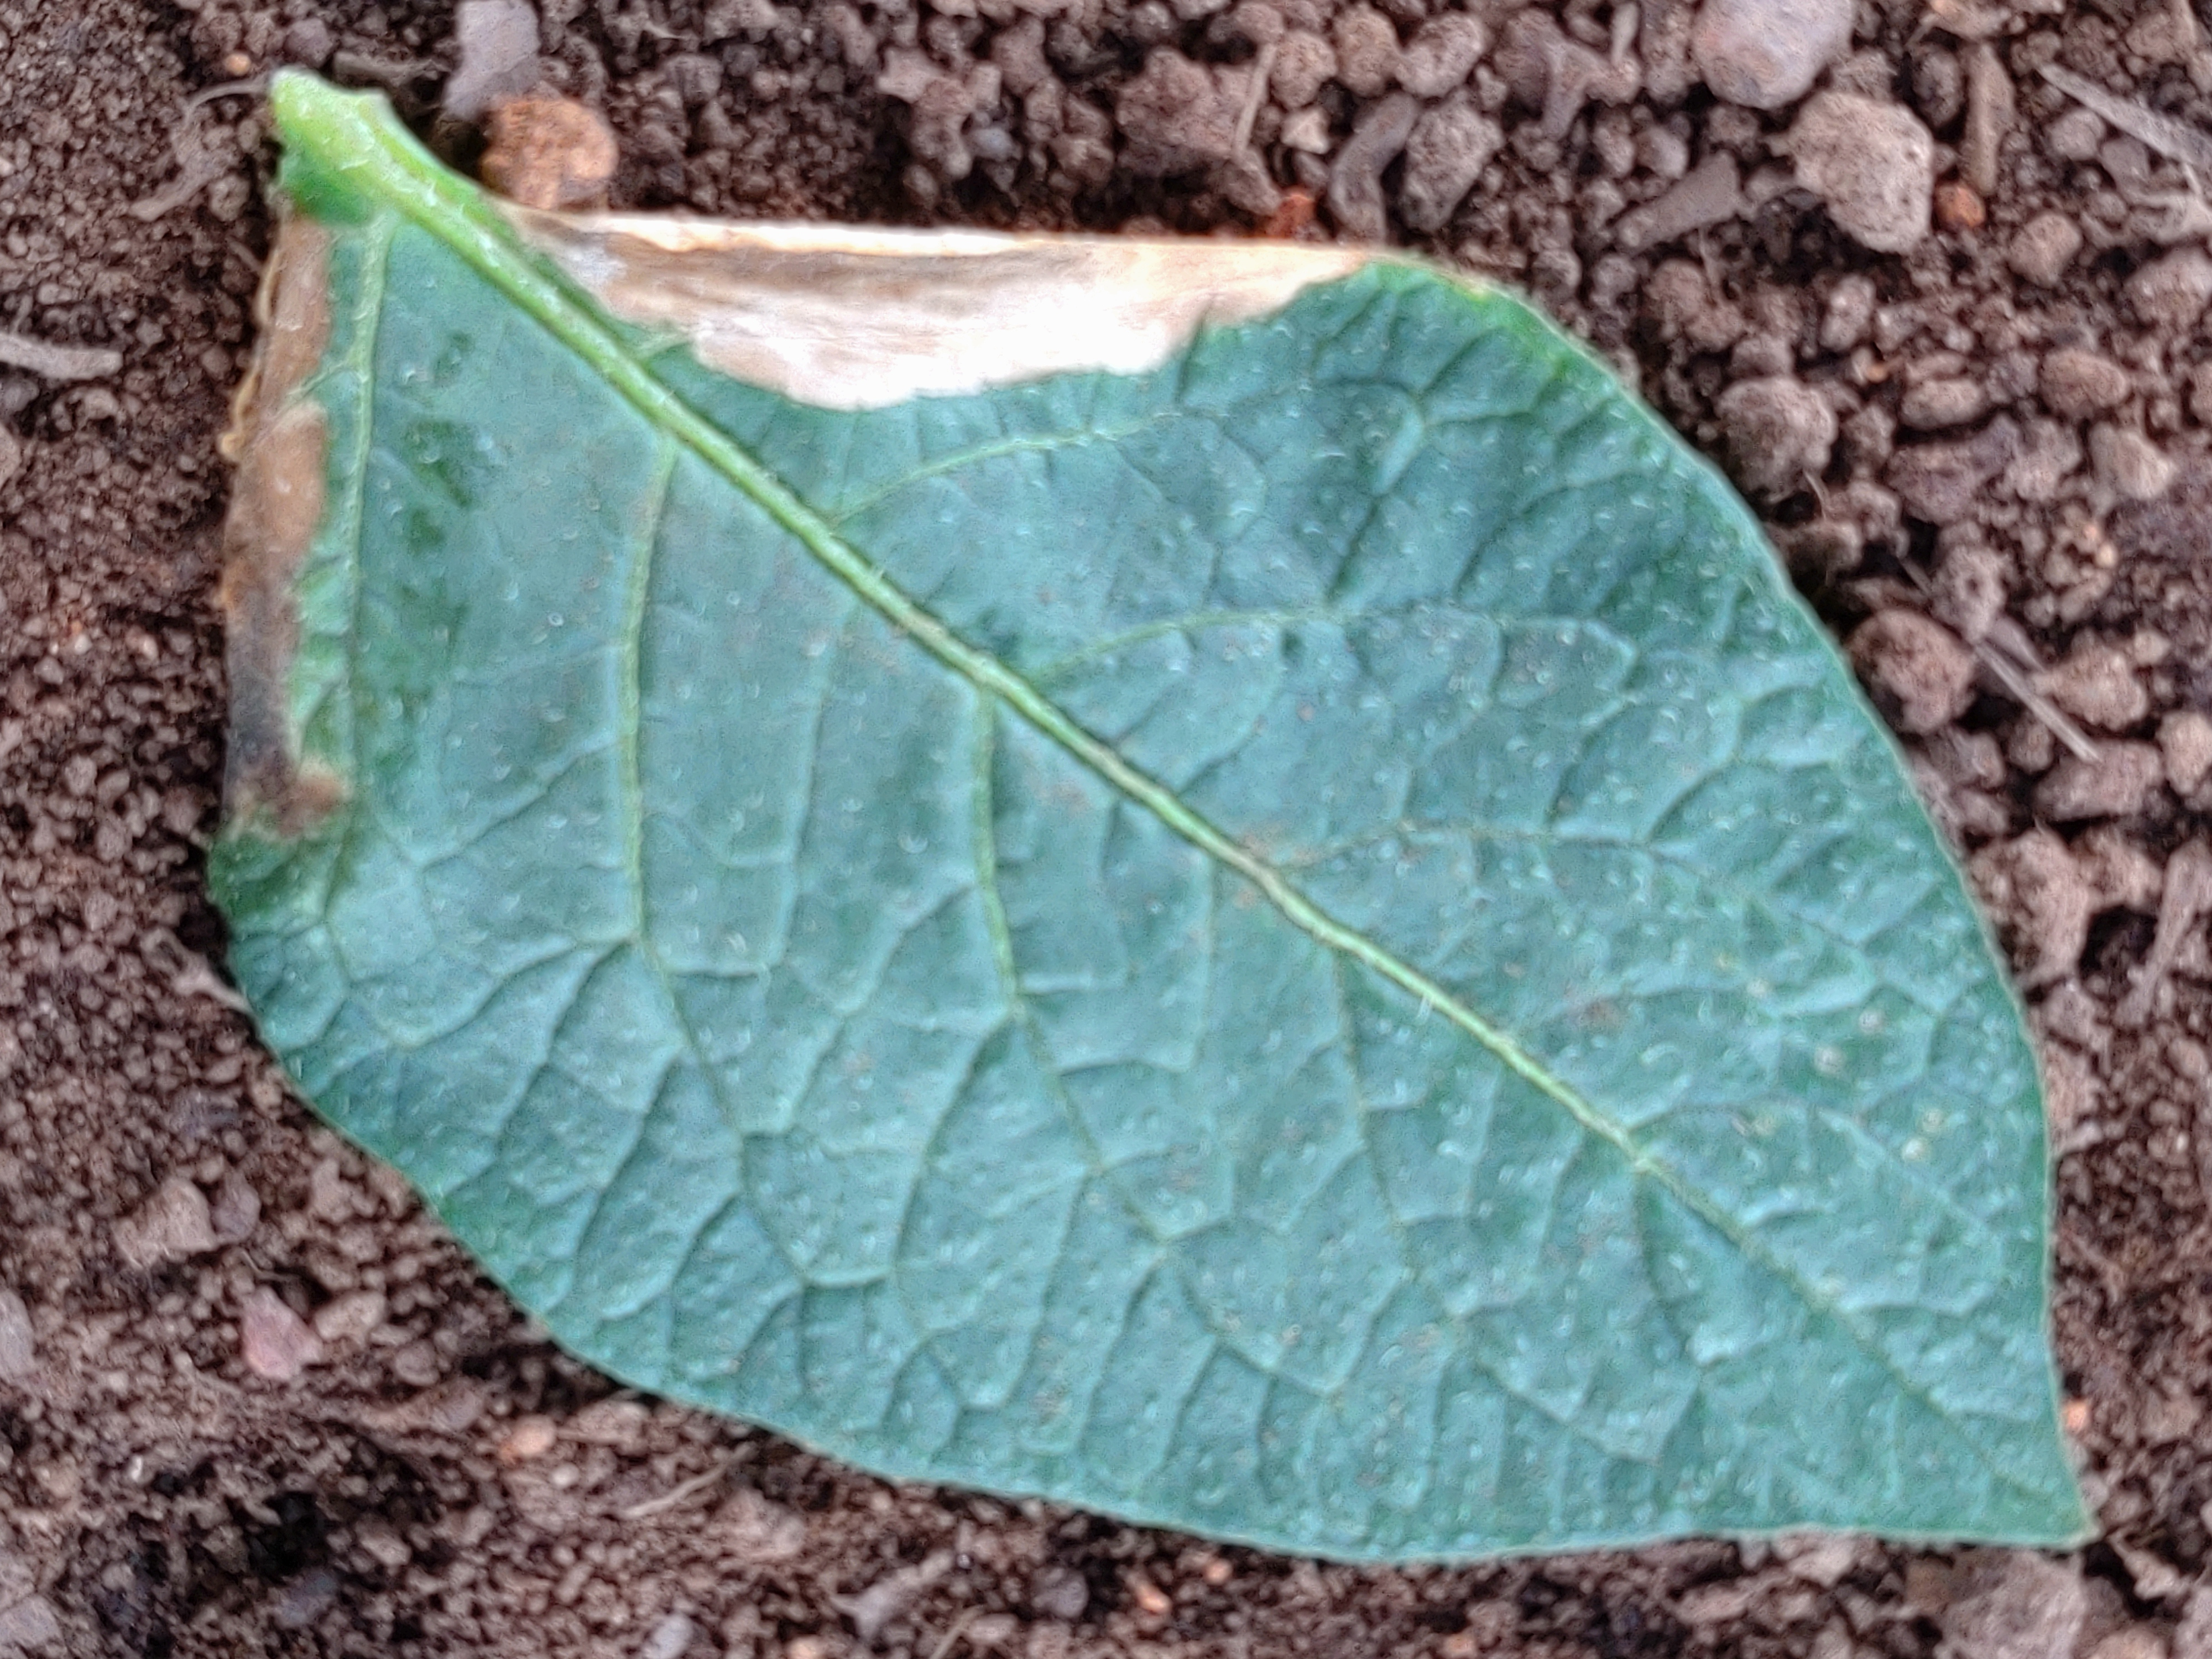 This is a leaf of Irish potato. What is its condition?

early blight
